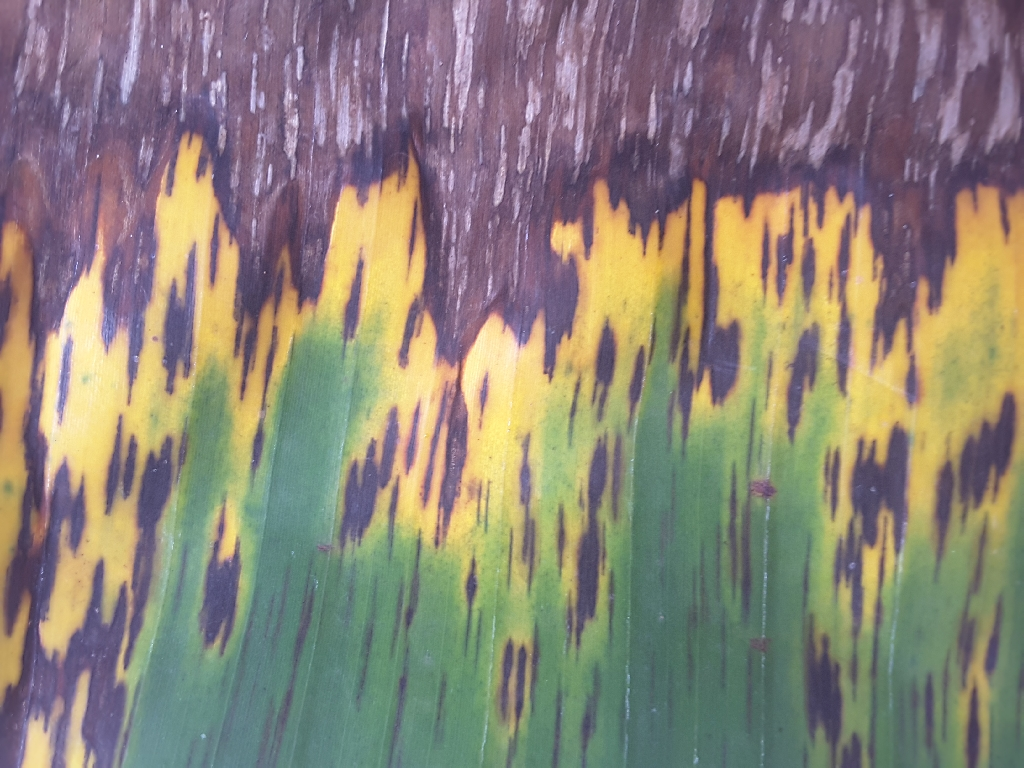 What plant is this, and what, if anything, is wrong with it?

banana, black sigatoka
